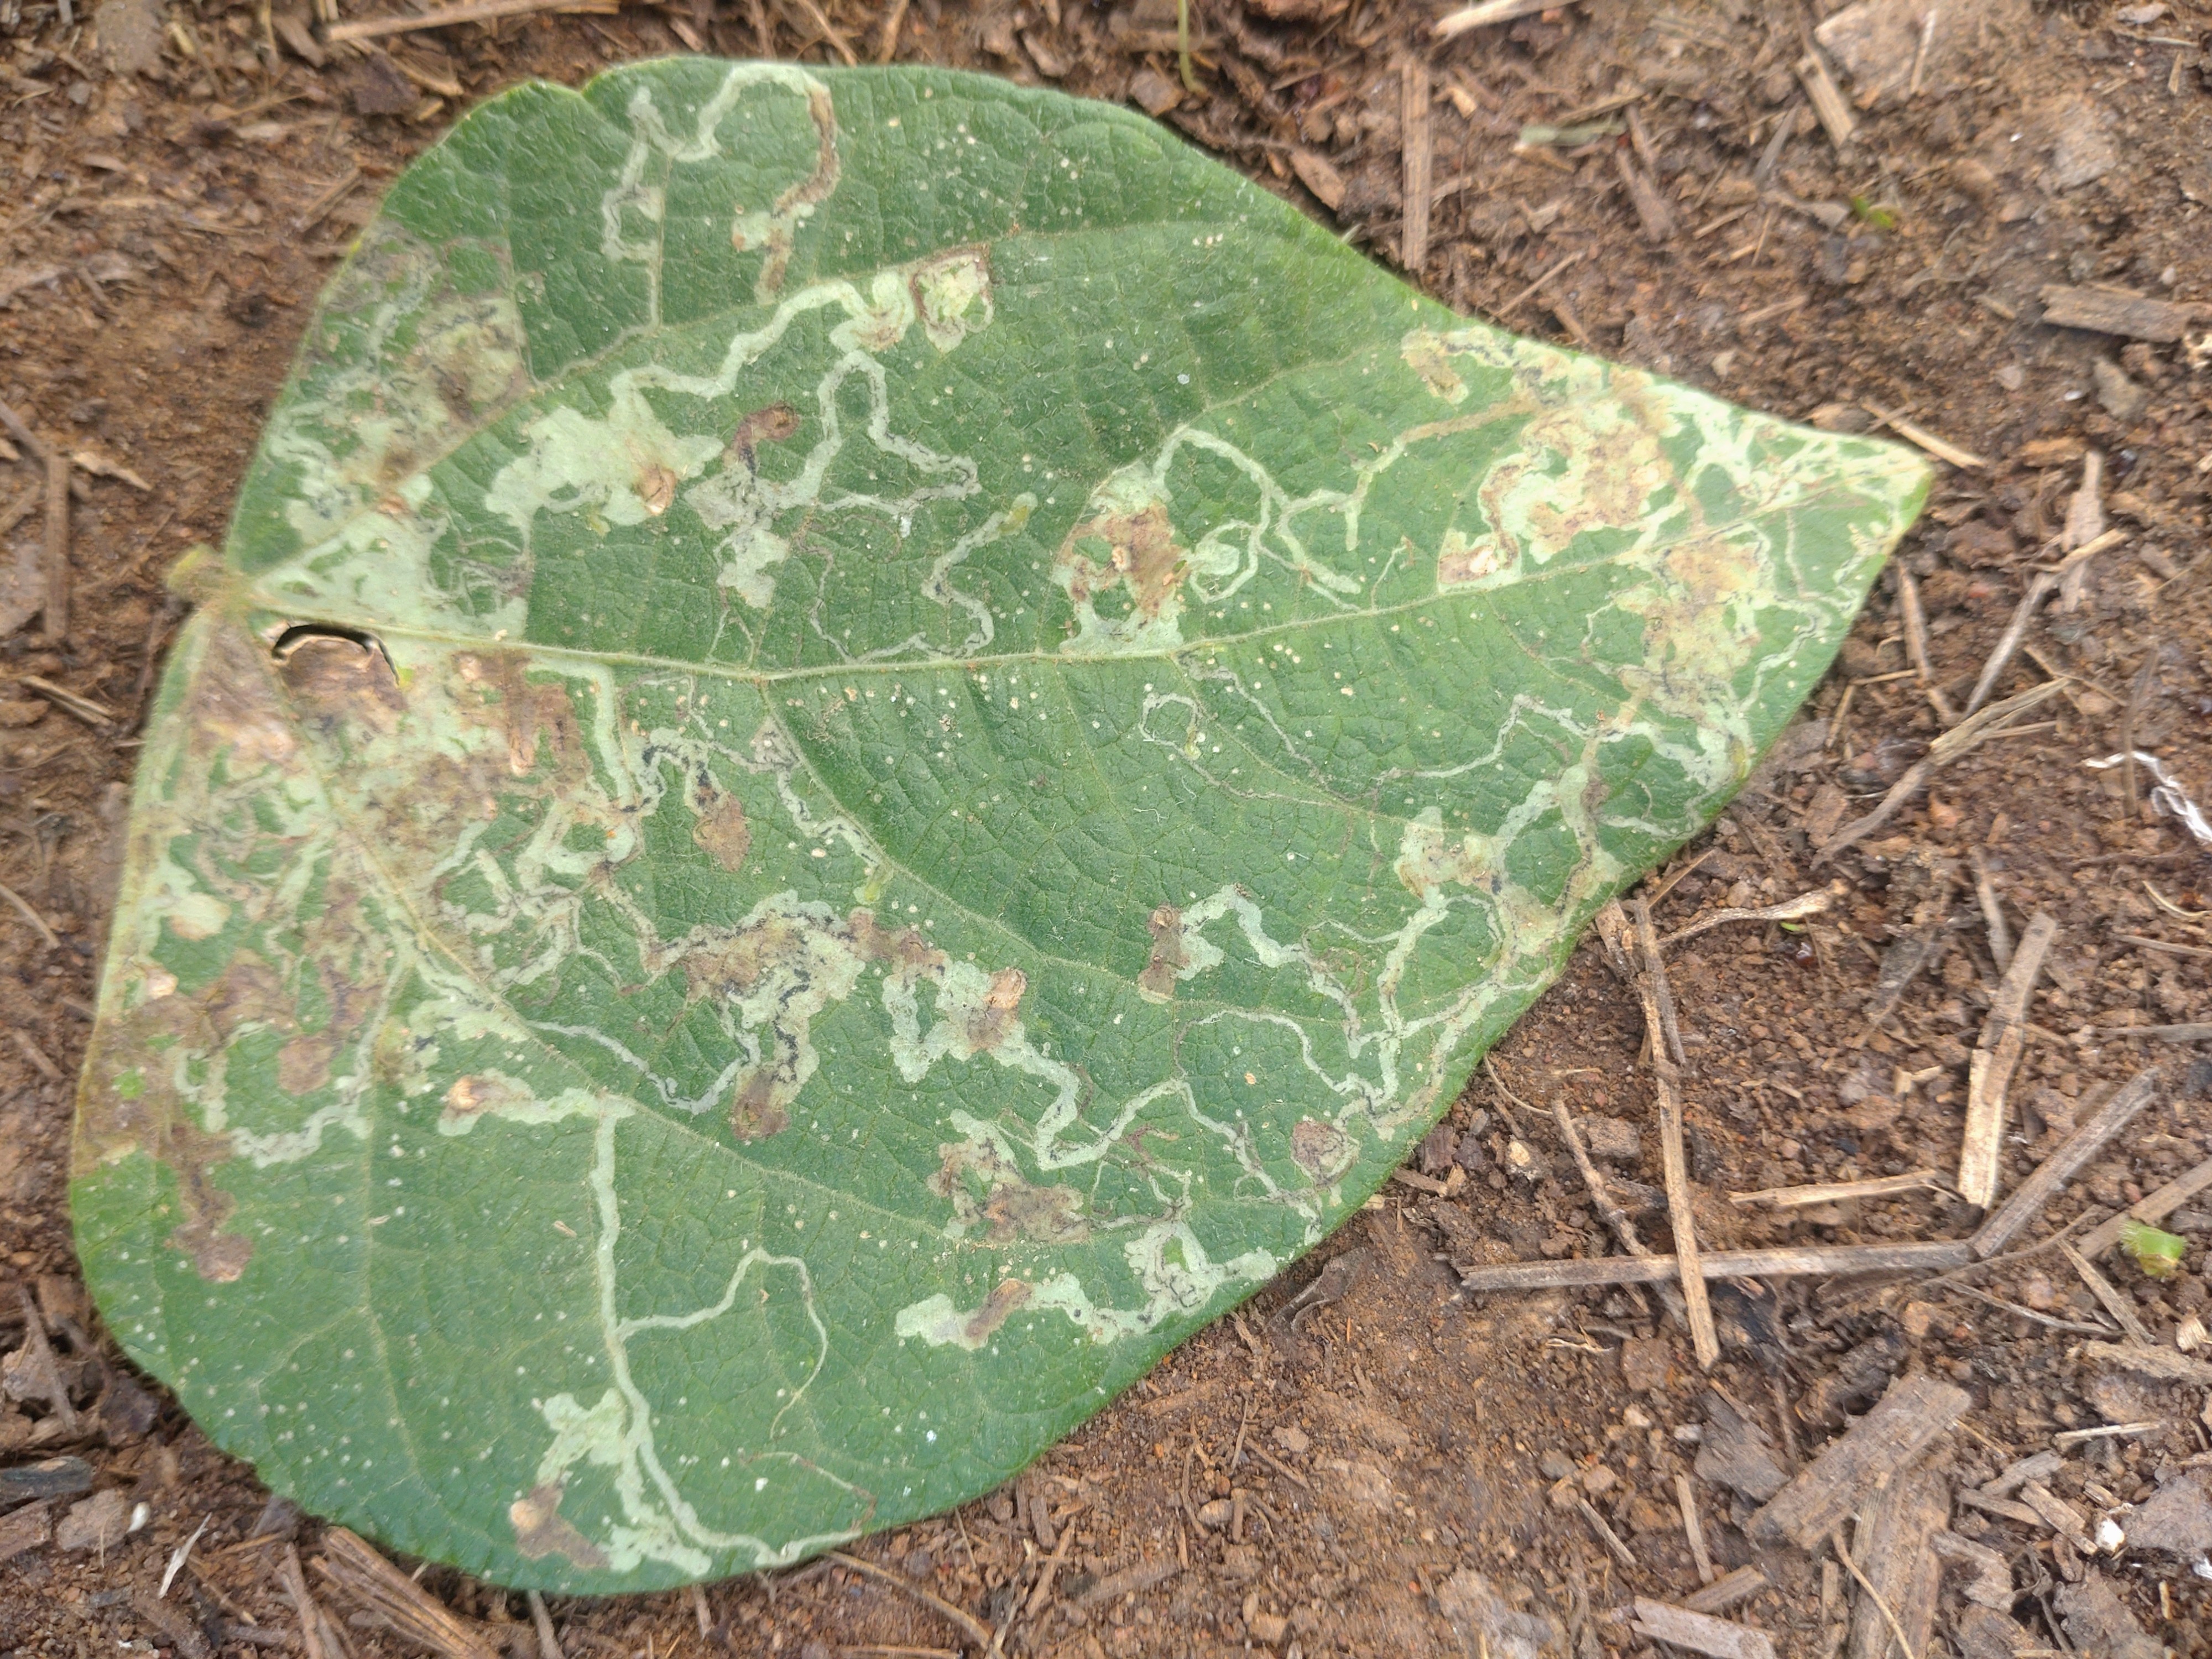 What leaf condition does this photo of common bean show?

anthracnose
